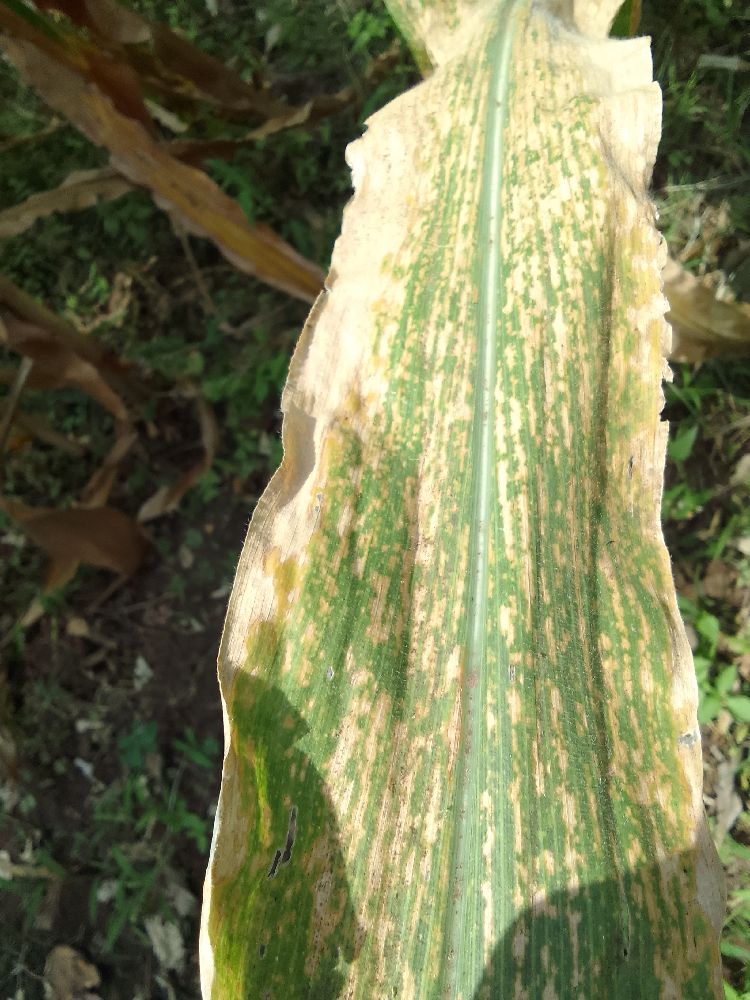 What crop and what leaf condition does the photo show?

maize, maize lethal necrosis
